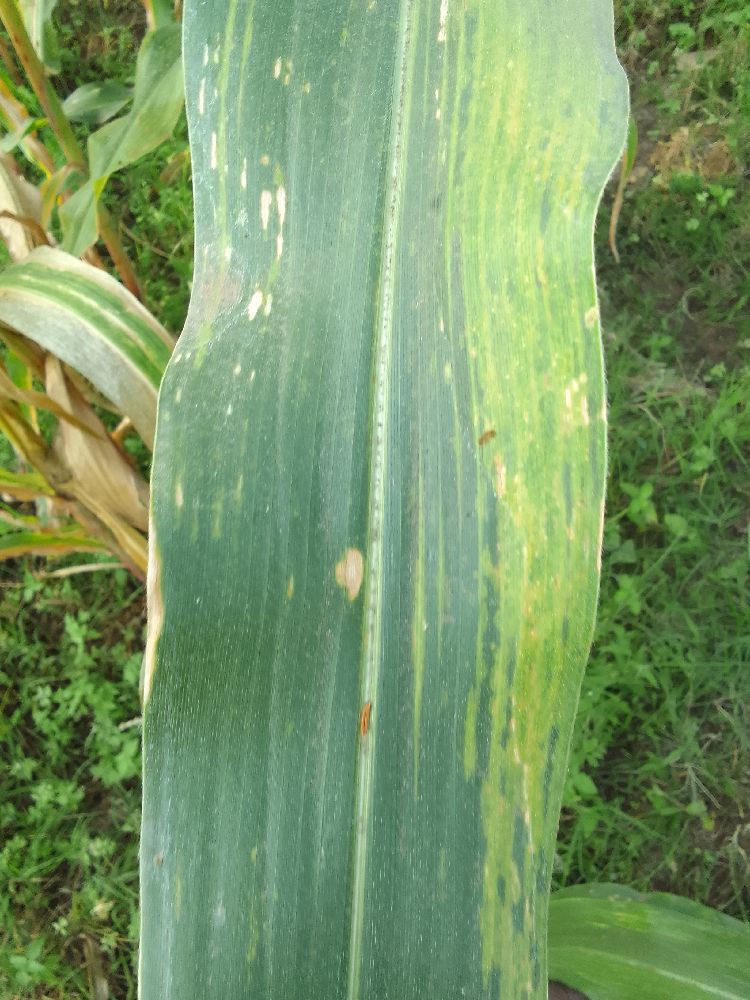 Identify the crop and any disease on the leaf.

maize, maize lethal necrosis
